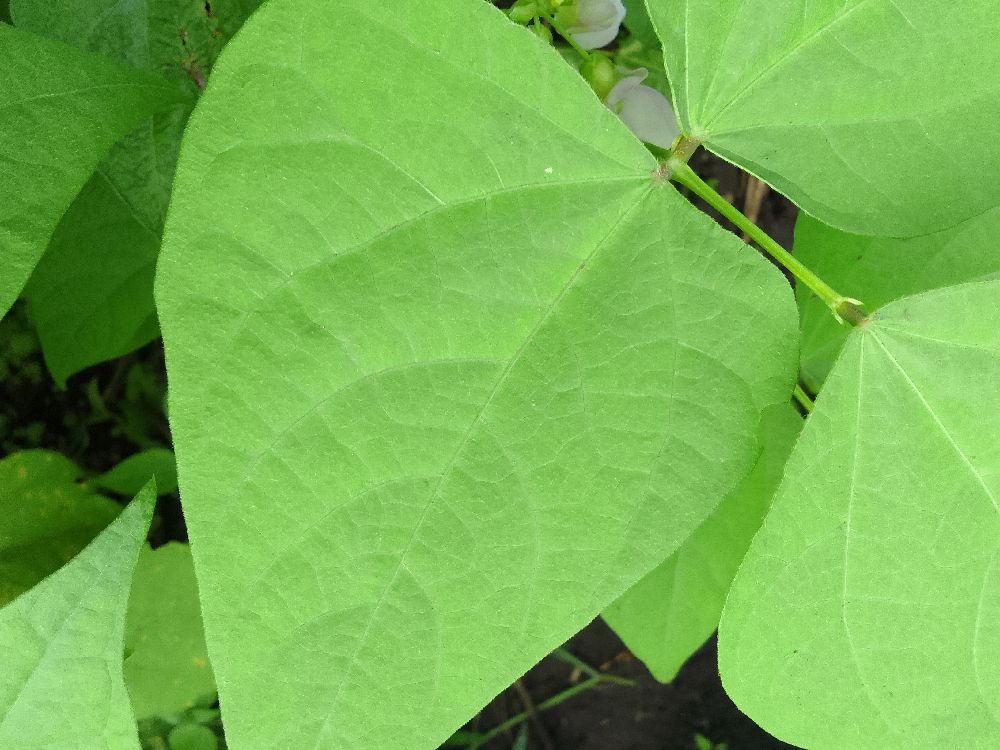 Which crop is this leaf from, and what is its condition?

common bean, healthy
